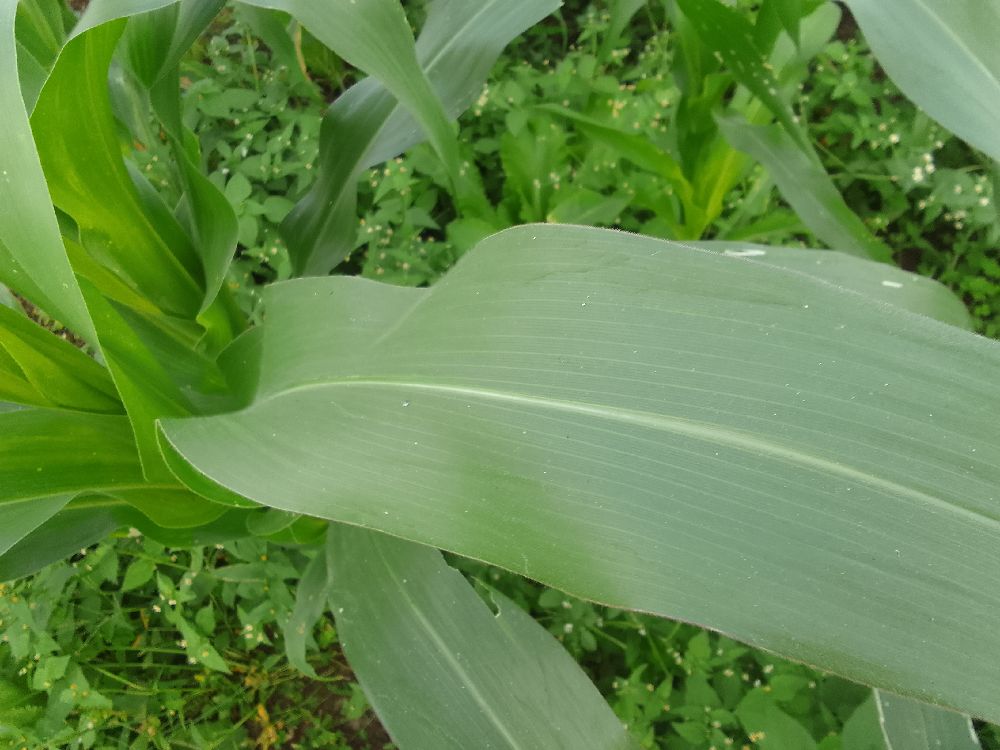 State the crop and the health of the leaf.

maize, healthy
